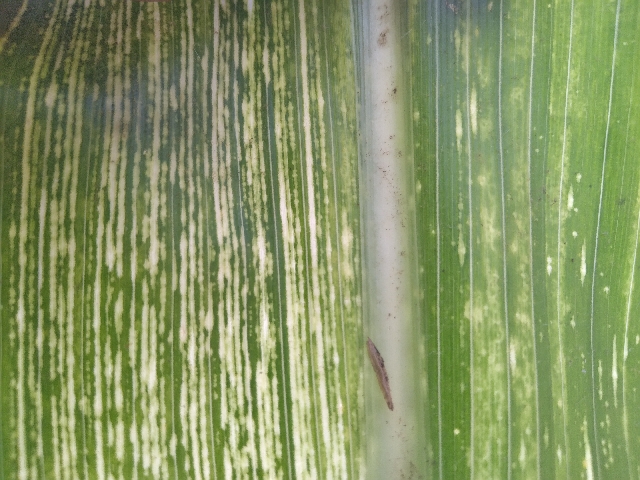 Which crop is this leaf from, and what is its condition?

maize, maize streak virus
